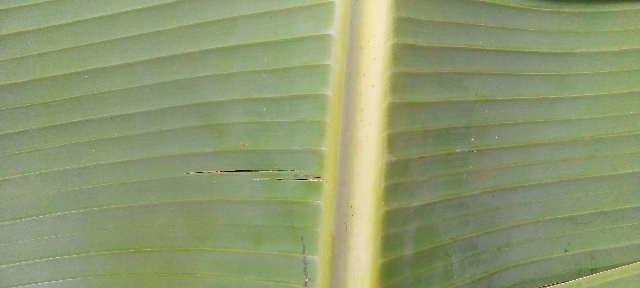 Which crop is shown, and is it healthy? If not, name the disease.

banana, healthy
